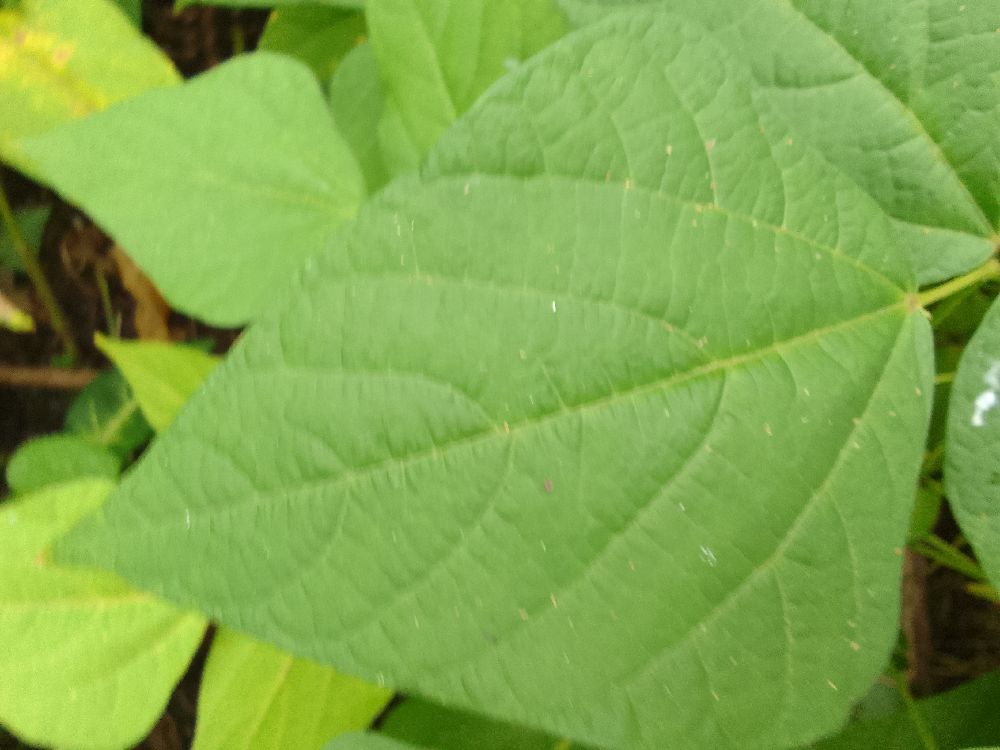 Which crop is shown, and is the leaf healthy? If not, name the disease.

common bean, healthy
